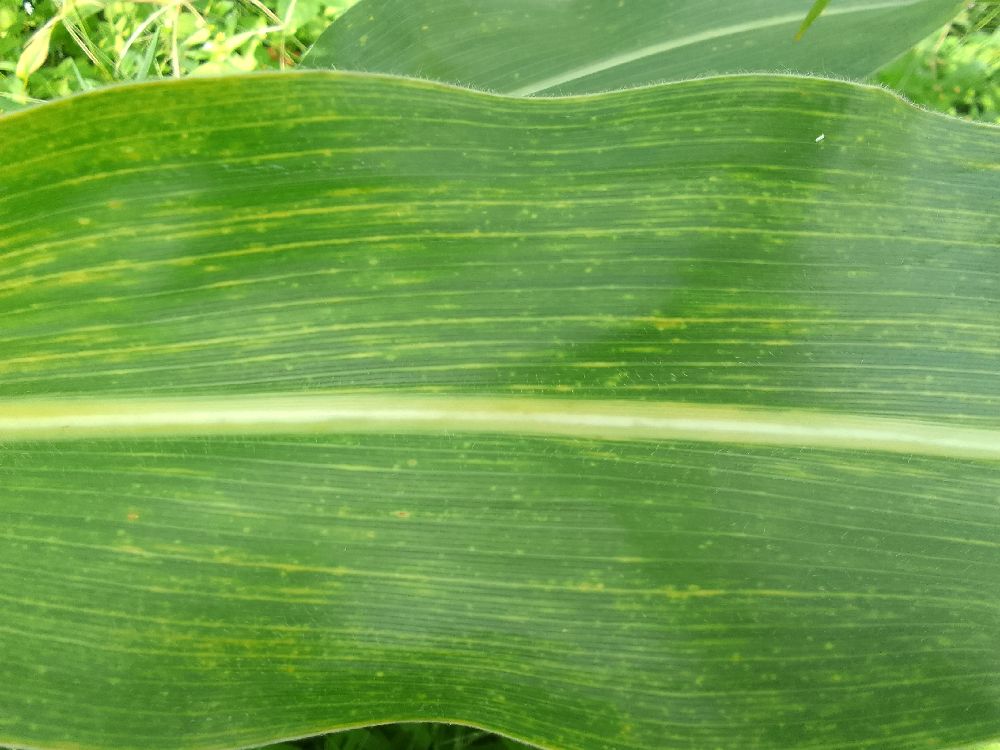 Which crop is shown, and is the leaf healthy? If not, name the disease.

maize, maize lethal necrosis
